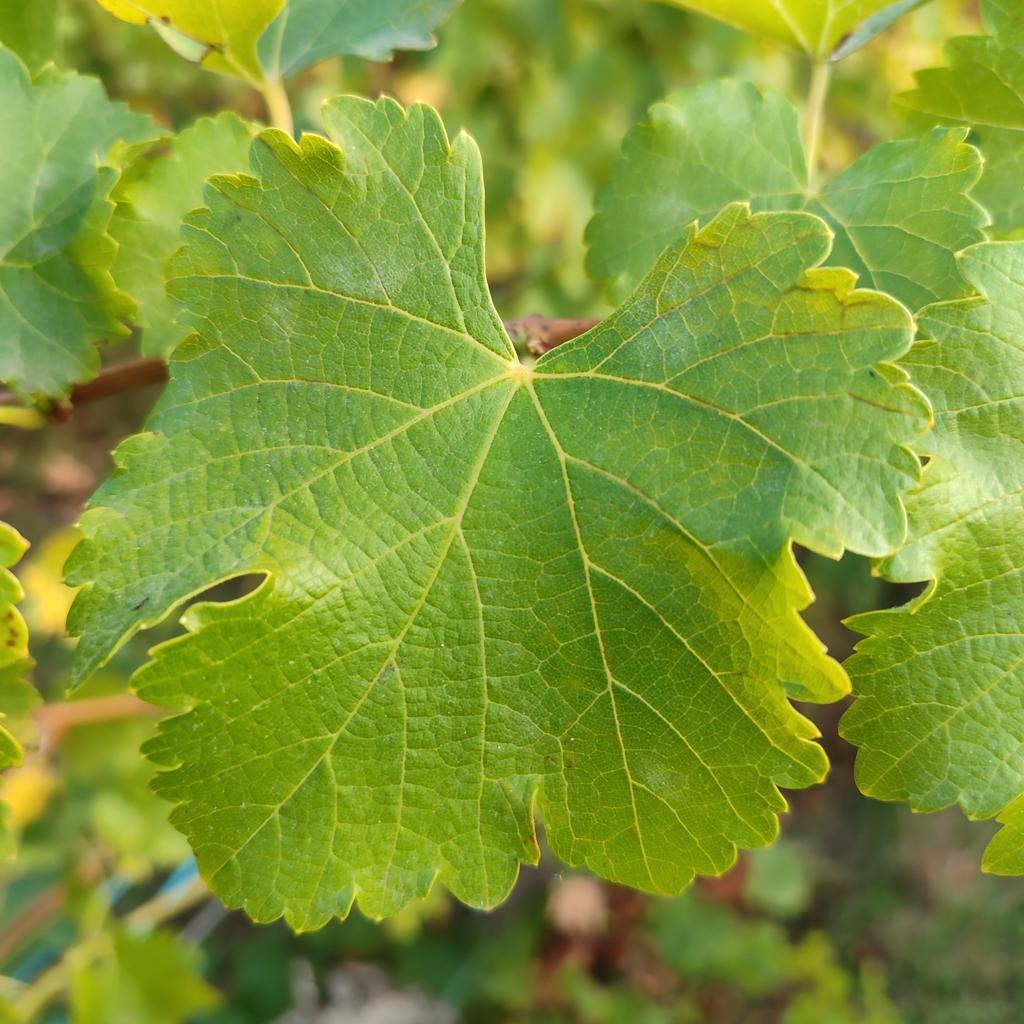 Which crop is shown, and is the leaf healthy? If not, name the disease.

grapevine, powdery mildew
